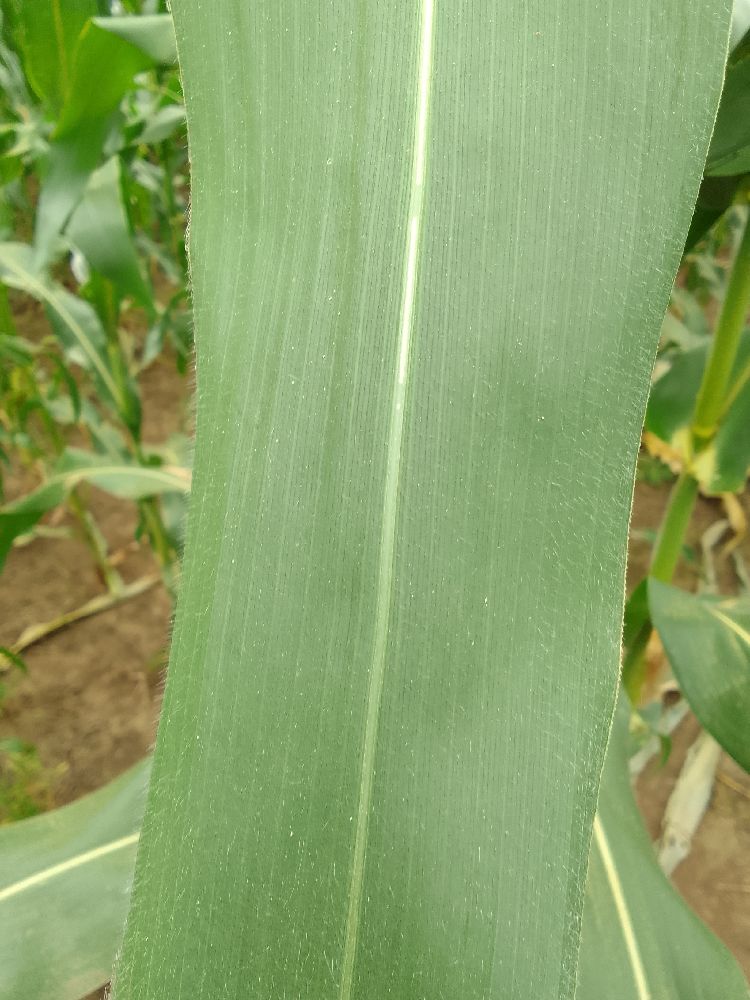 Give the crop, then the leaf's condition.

maize, healthy
